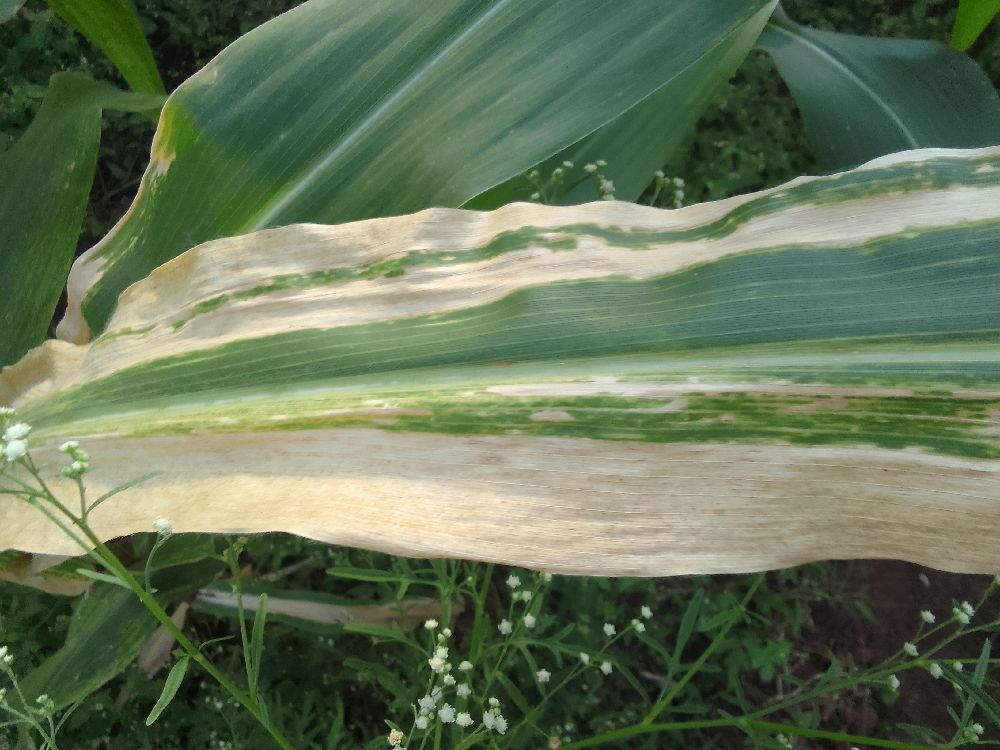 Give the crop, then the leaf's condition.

maize, maize lethal necrosis
